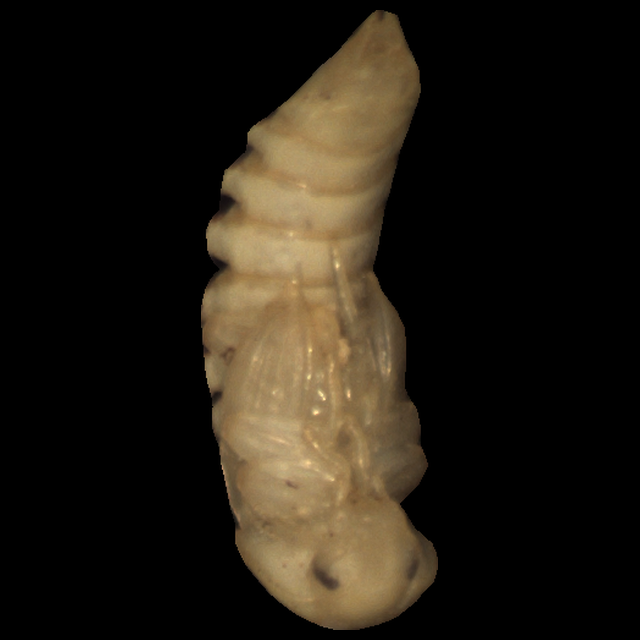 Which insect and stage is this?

mealworm pupa
